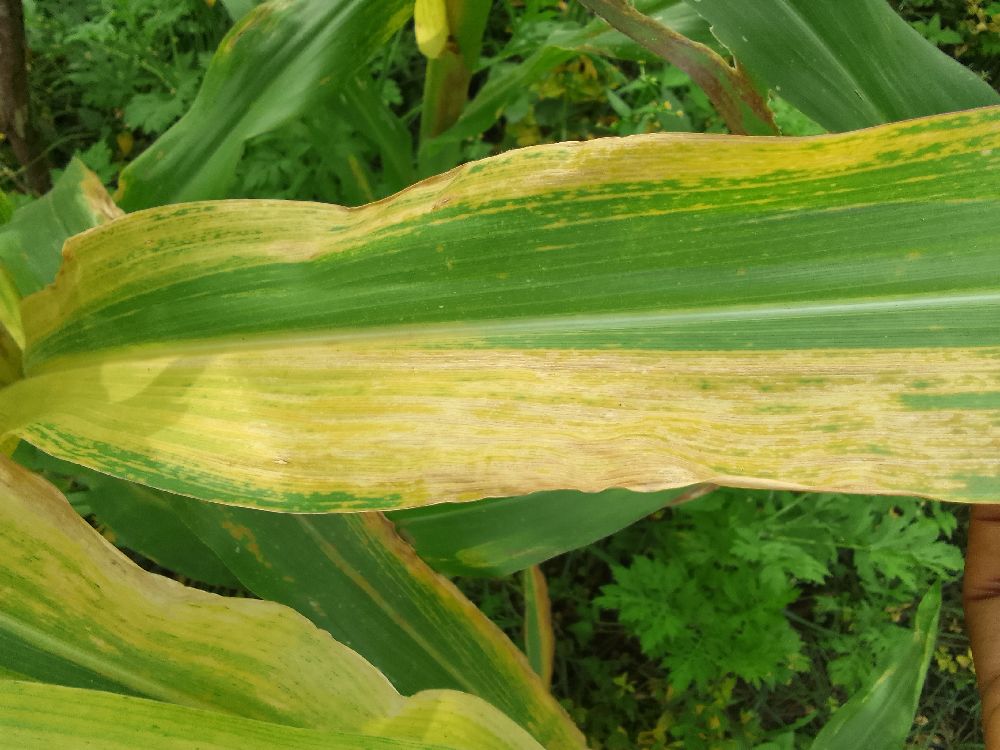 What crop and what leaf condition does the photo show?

maize, maize lethal necrosis
